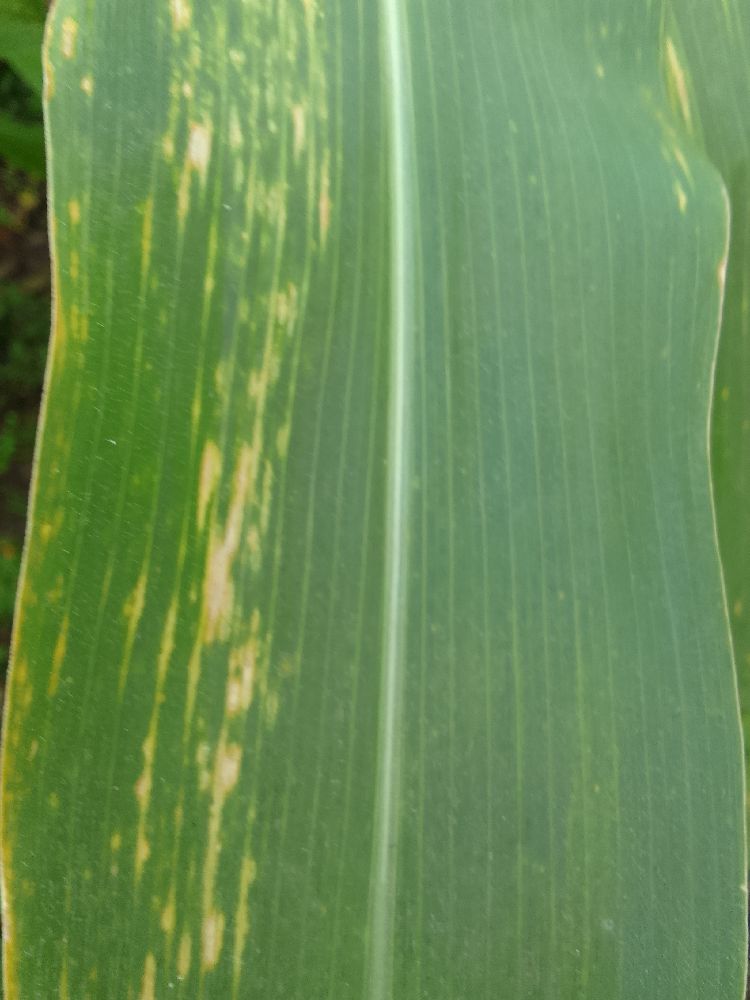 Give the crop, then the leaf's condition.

maize, maize lethal necrosis
